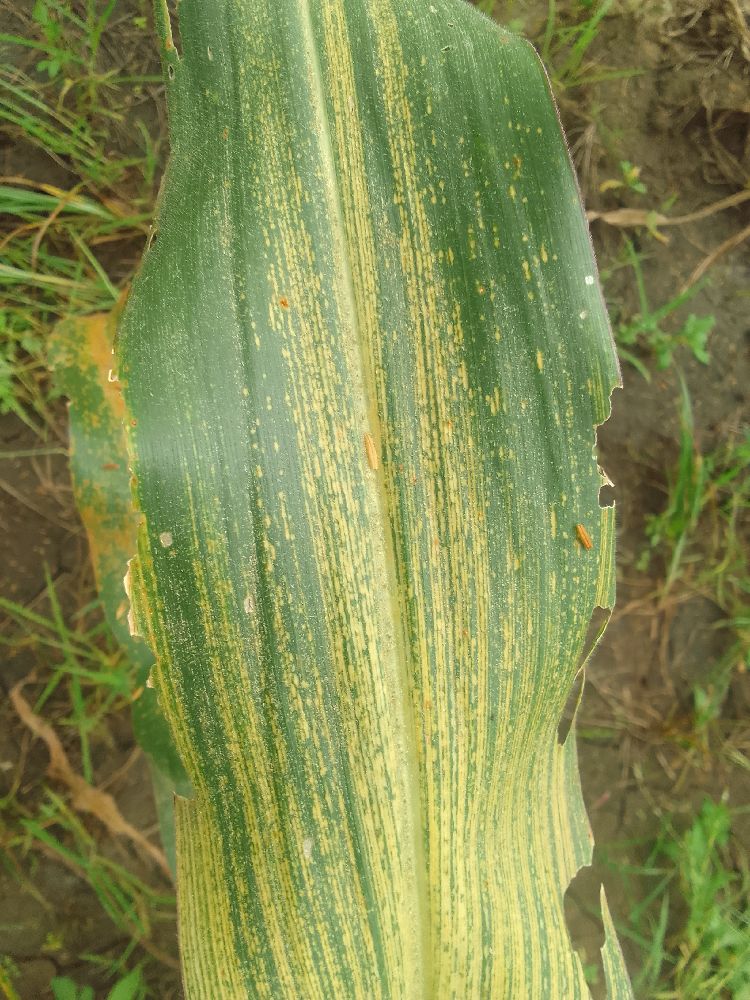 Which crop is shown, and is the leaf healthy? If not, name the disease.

maize, maize streak virus
